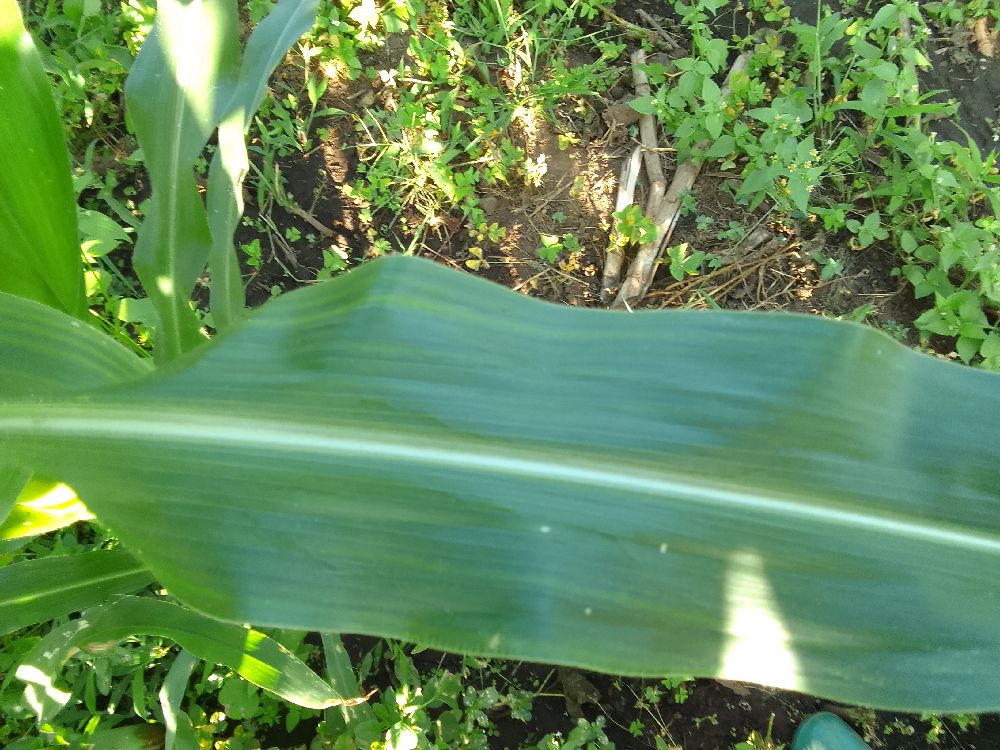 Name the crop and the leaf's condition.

maize, healthy
